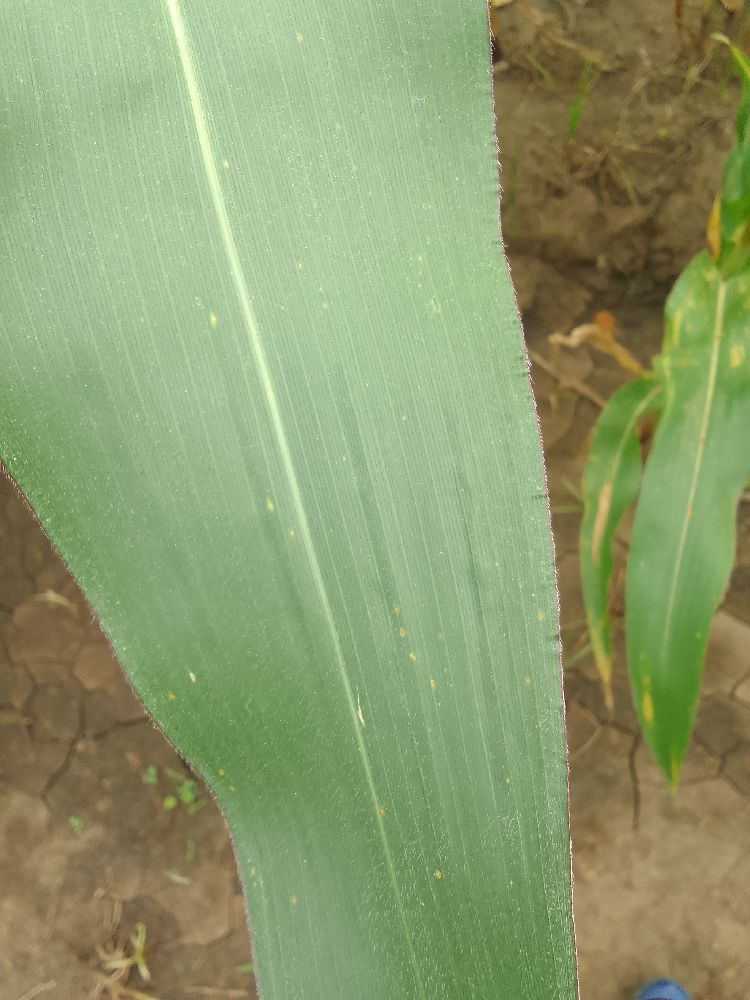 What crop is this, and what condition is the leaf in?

maize, healthy
